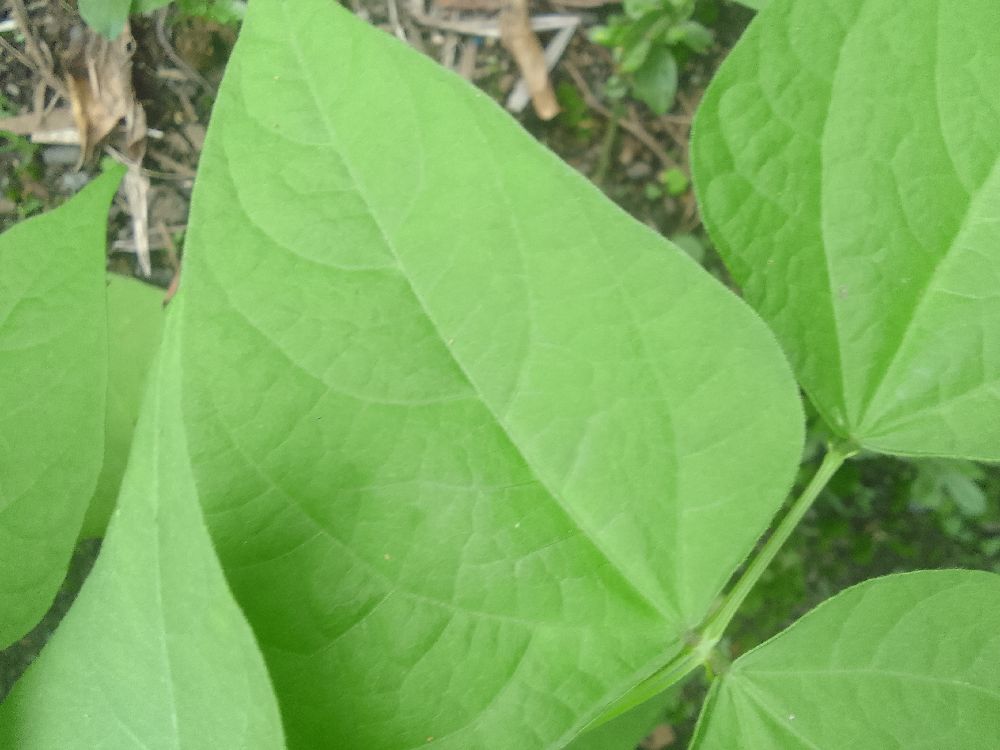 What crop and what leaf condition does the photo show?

common bean, healthy
